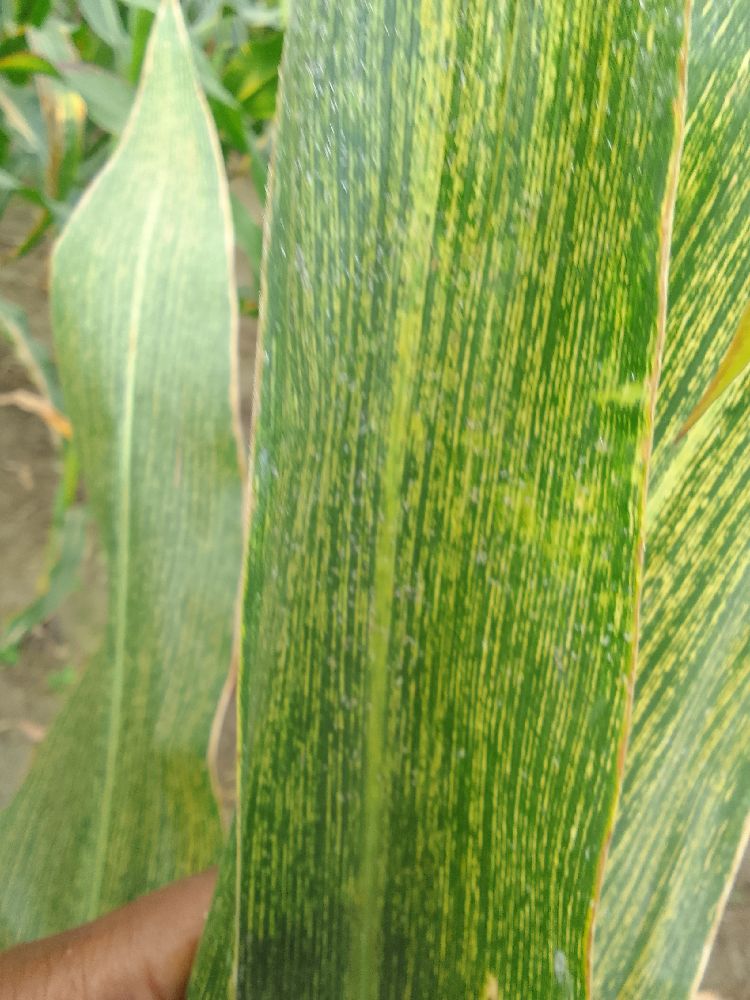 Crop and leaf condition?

maize, maize streak virus
